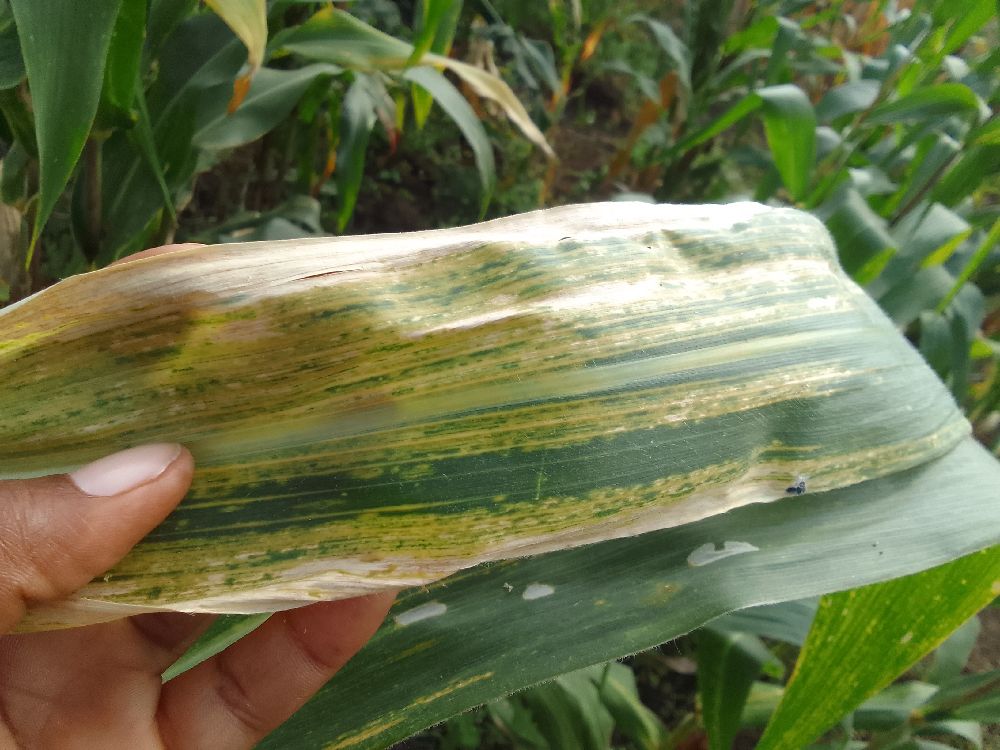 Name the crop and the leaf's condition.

maize, maize lethal necrosis
